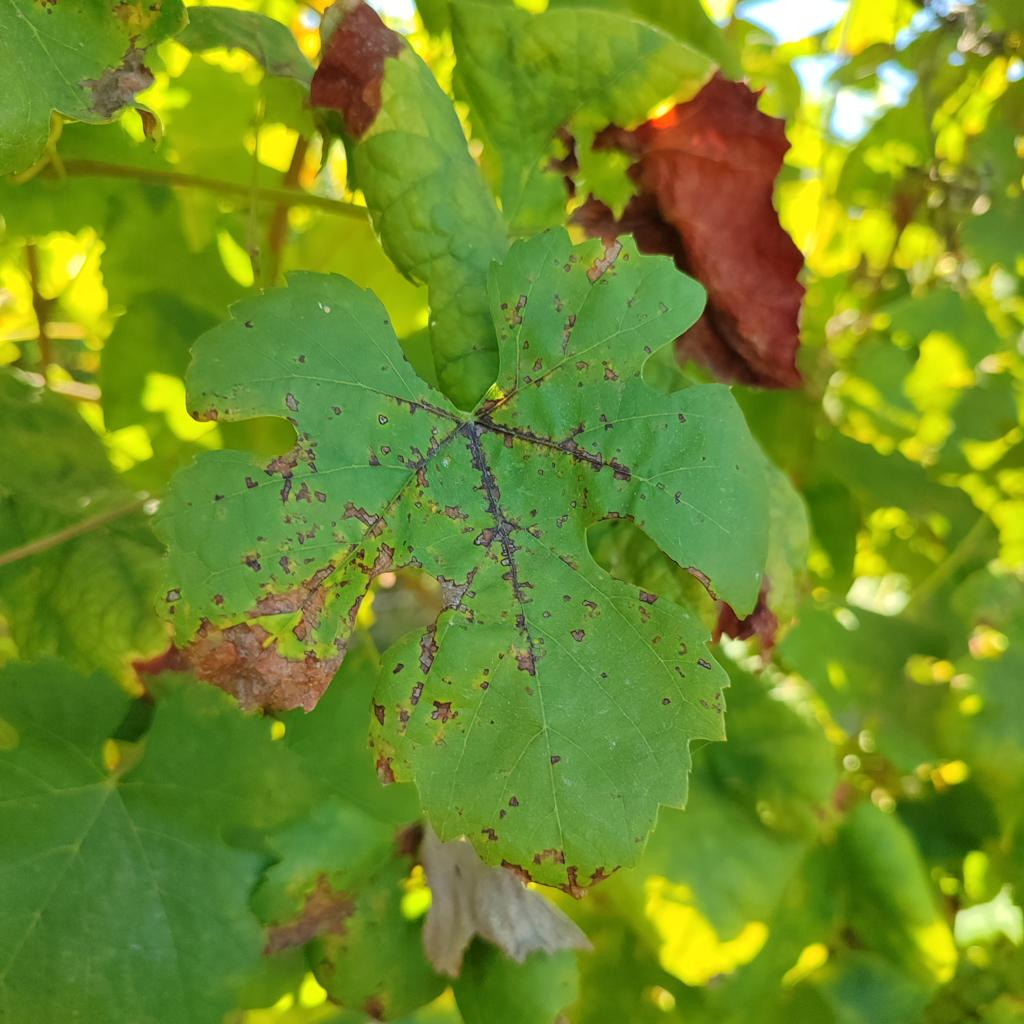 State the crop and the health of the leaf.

grapevine, downy mildew
